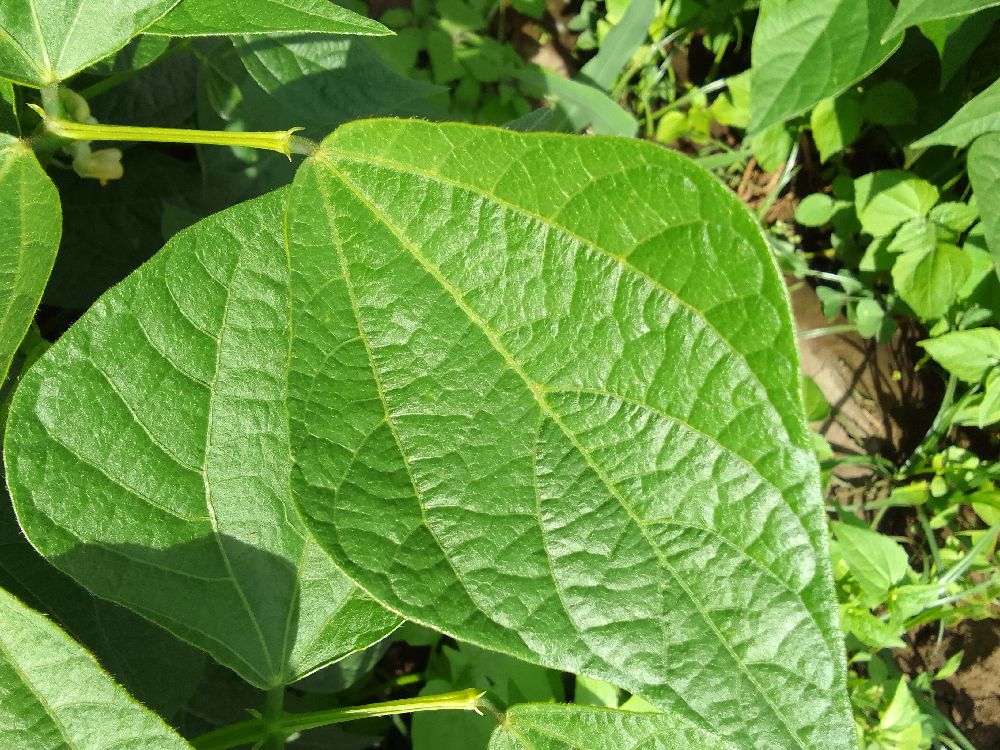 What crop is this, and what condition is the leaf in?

common bean, healthy
